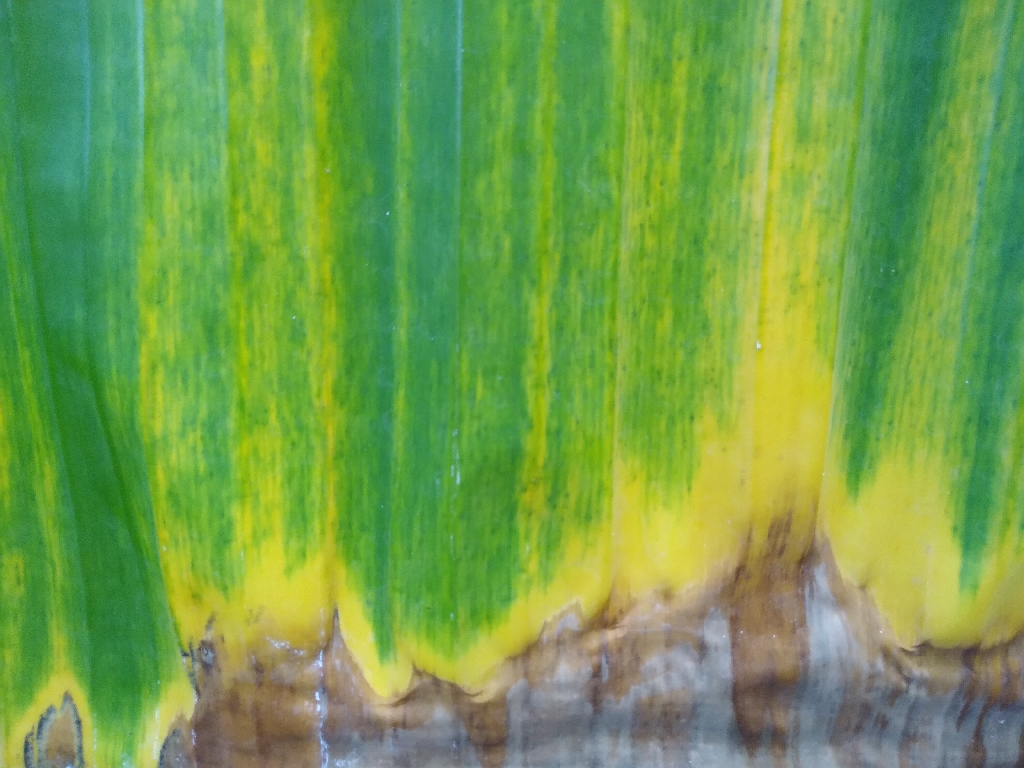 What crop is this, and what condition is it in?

banana, fusarium wilt race 1
